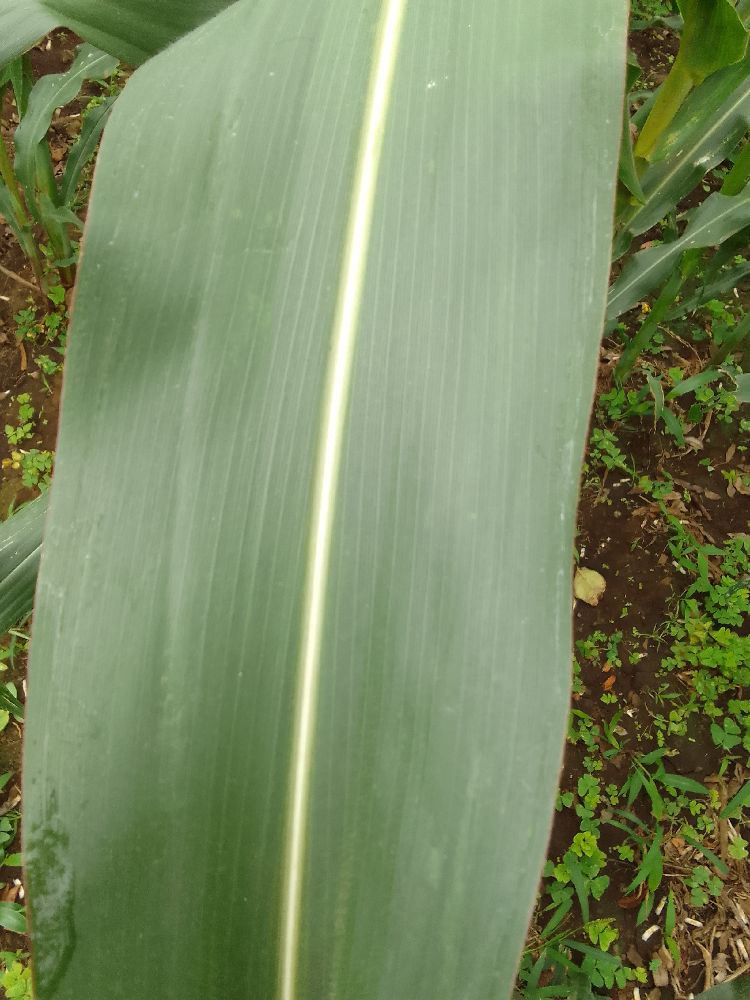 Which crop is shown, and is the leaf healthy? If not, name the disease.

maize, healthy
